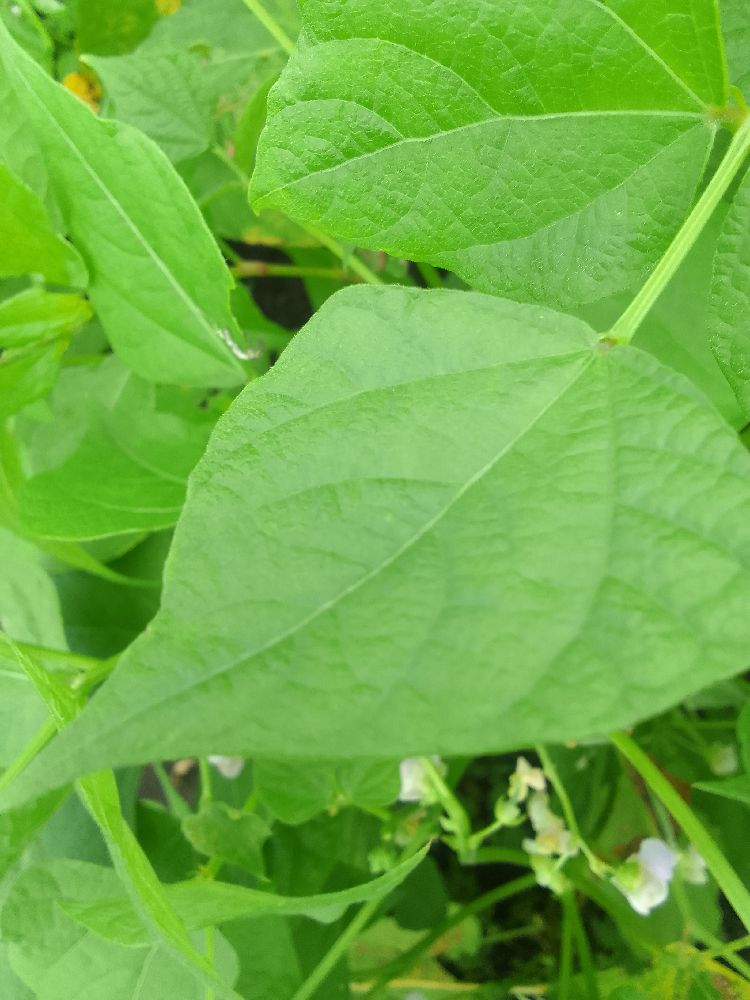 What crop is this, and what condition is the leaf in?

common bean, healthy
